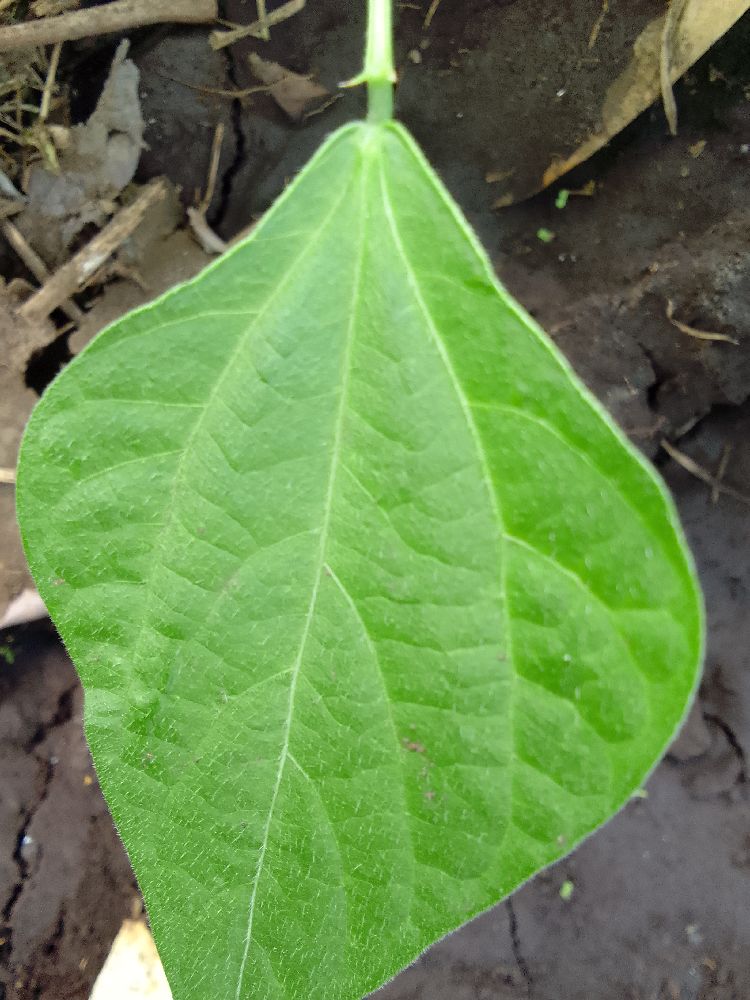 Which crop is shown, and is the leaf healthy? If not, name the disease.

common bean, healthy
